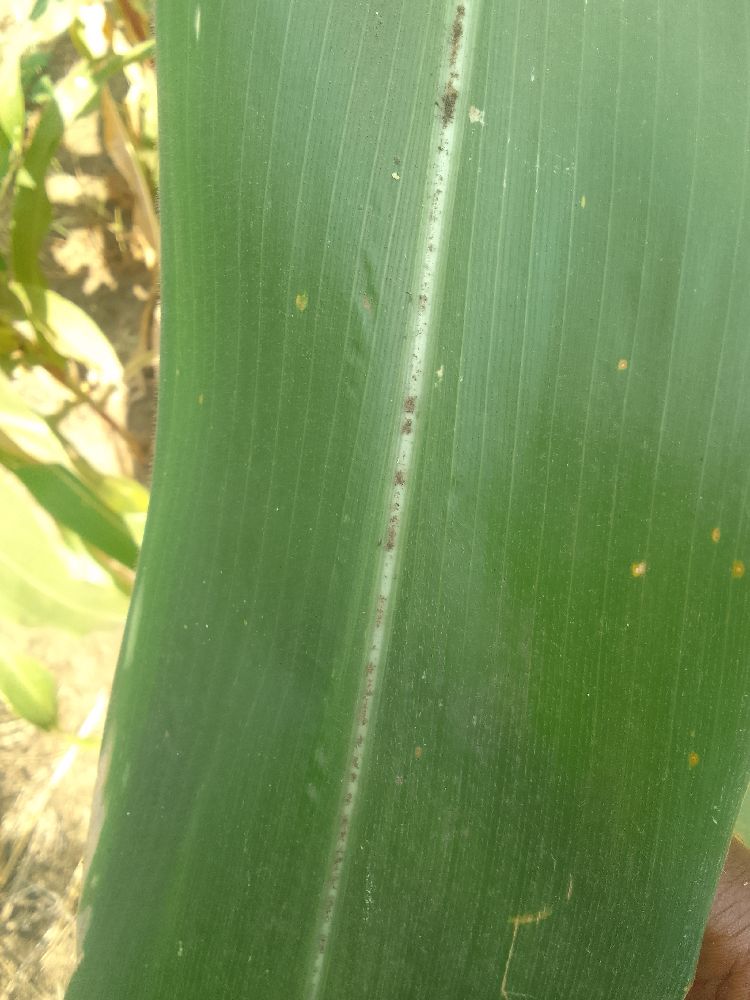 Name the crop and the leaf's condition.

maize, healthy
